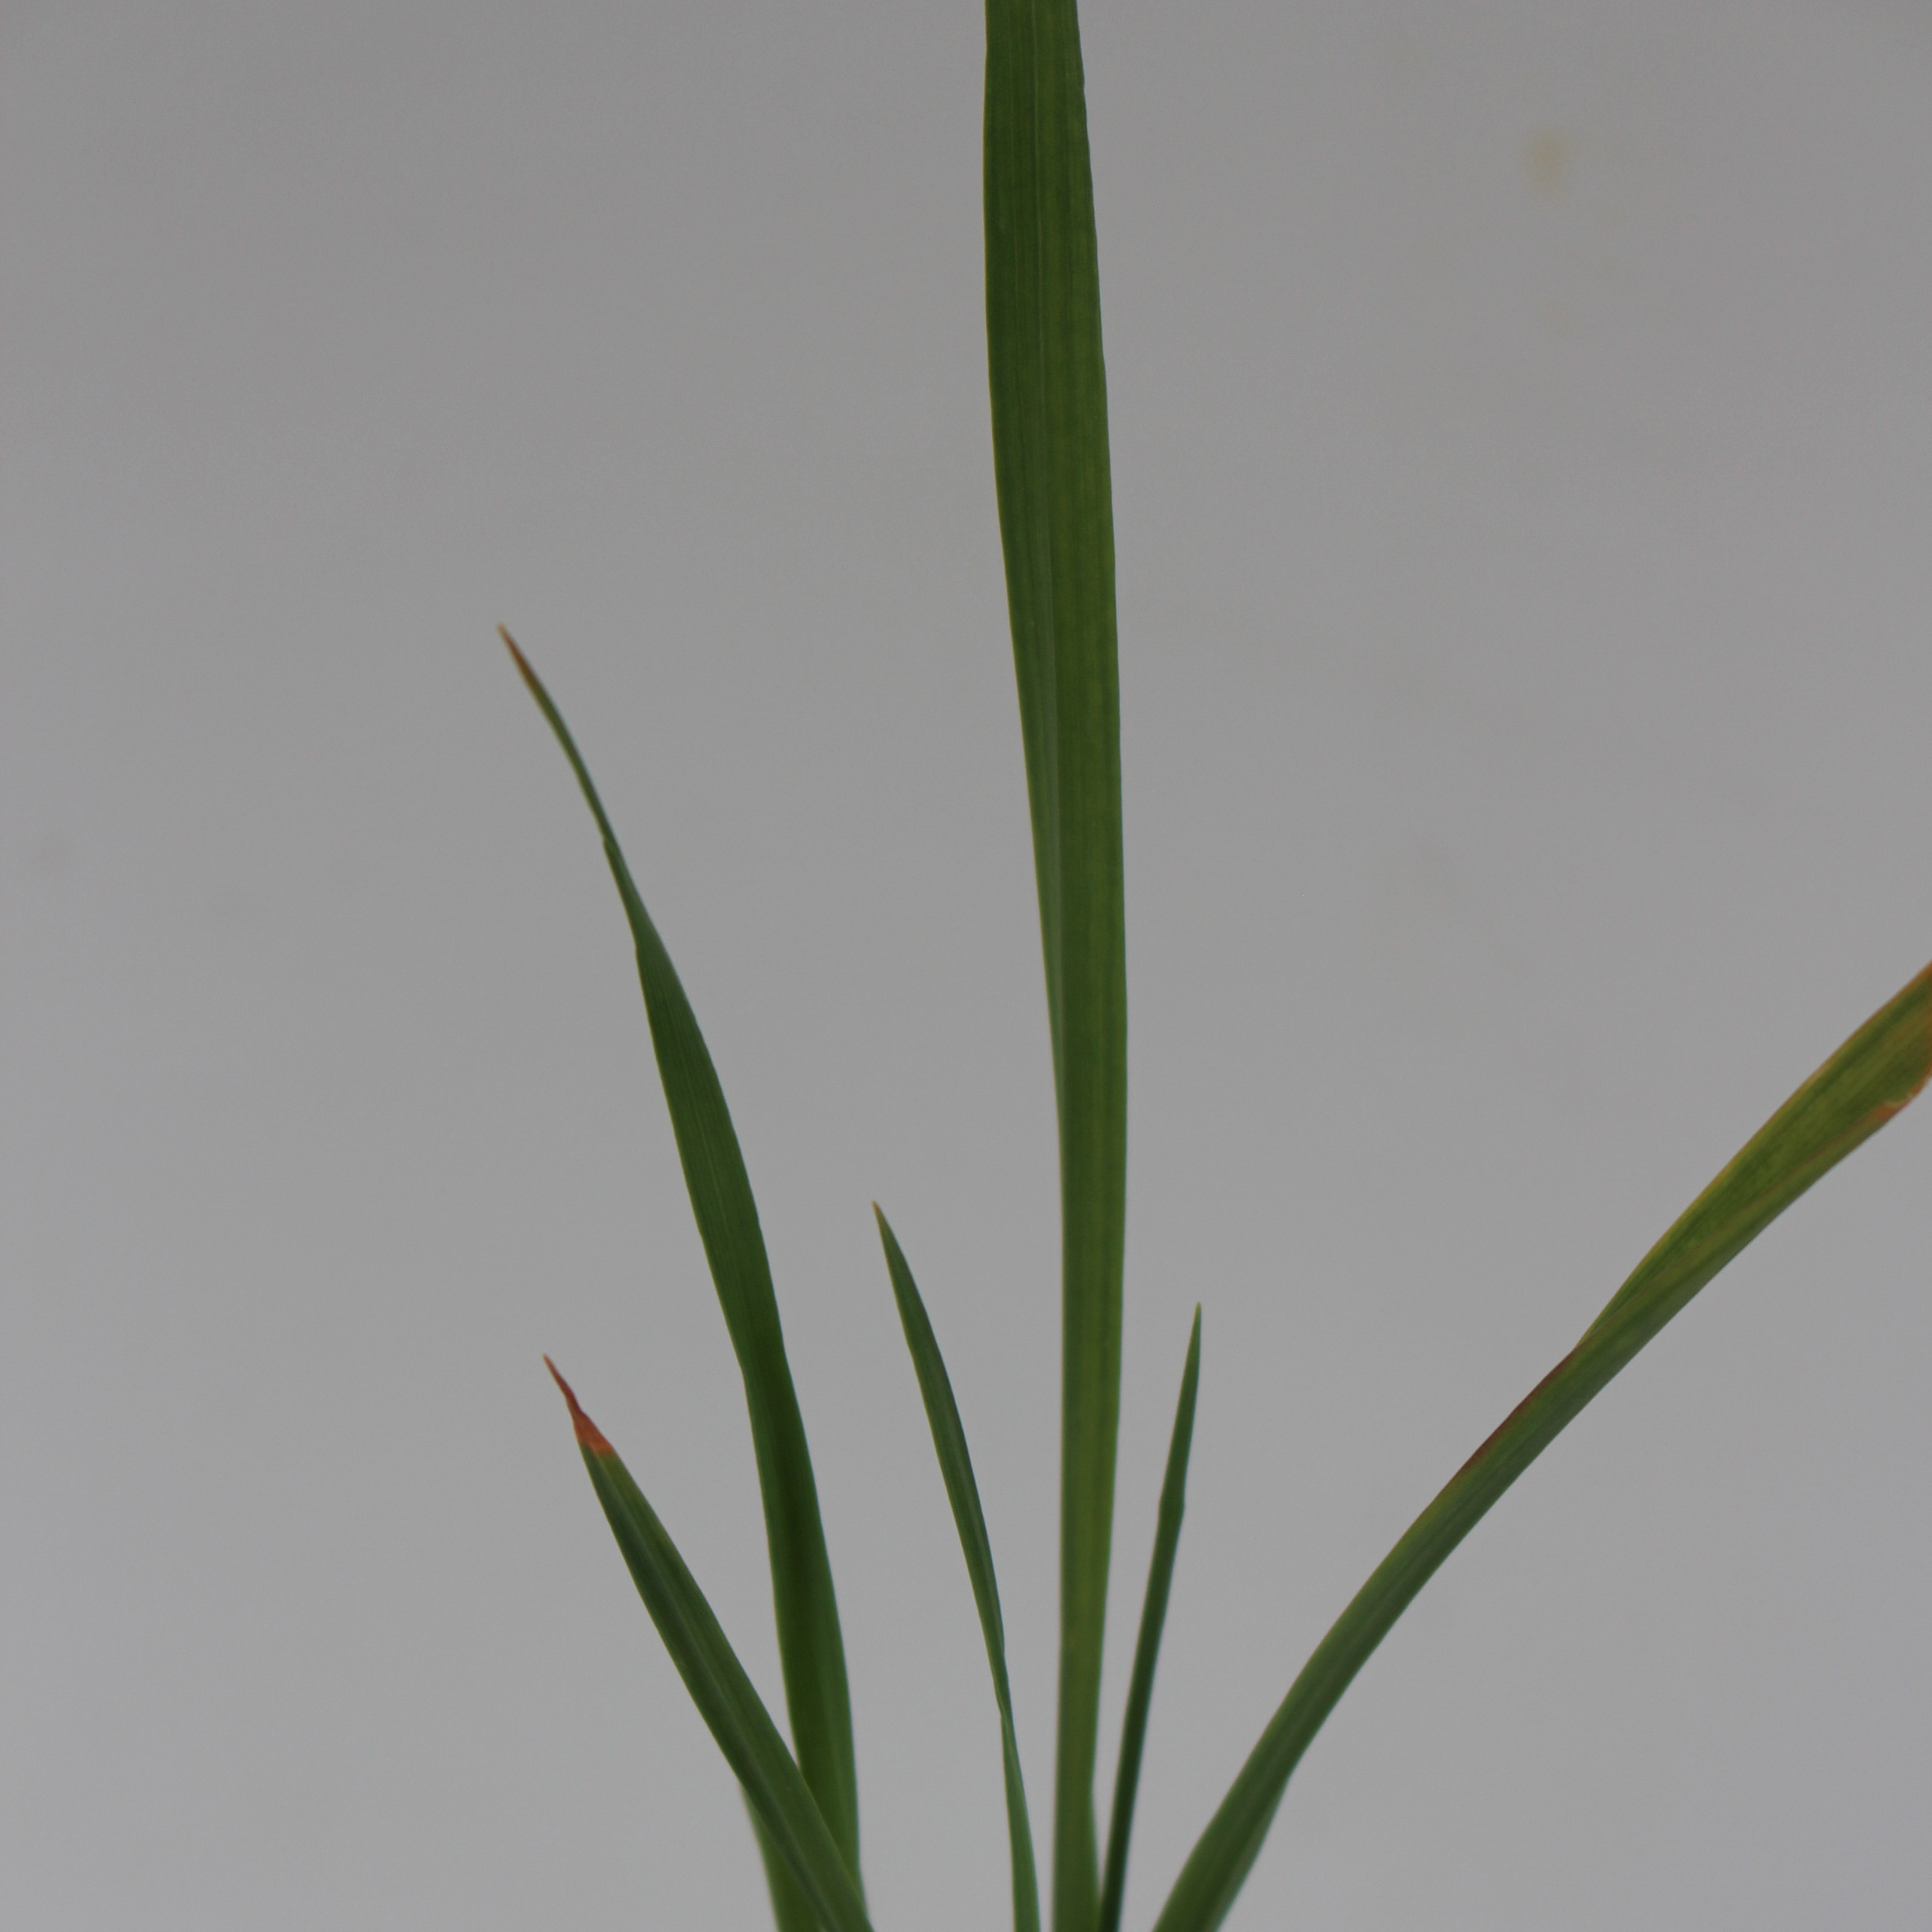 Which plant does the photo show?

Avena sterilis
